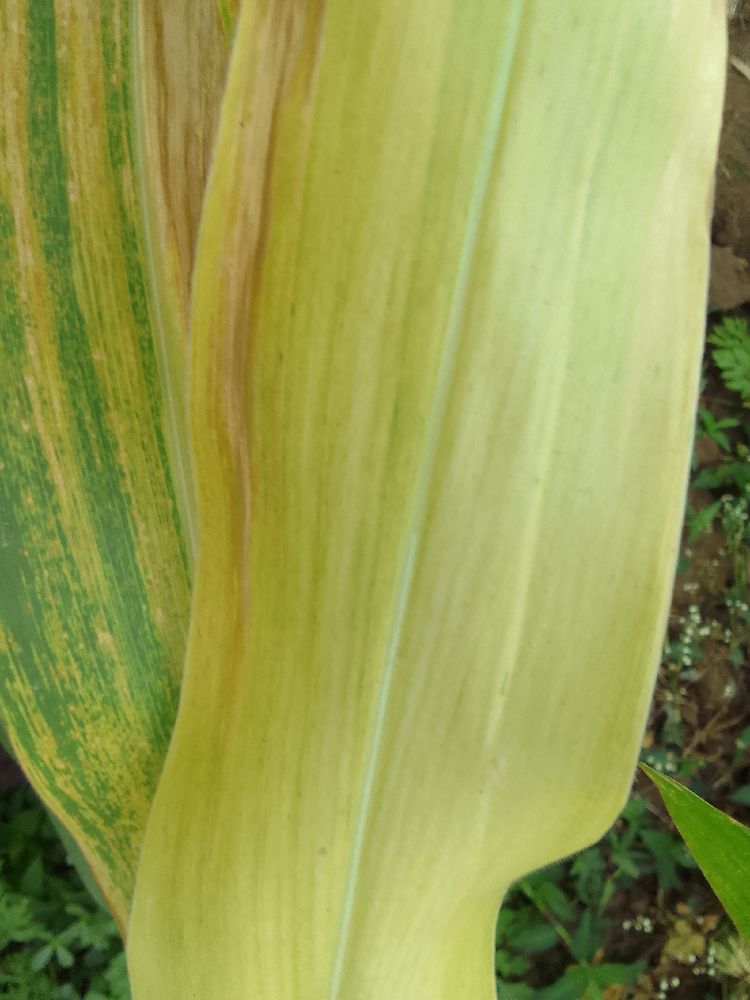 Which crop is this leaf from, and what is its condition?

maize, maize lethal necrosis
